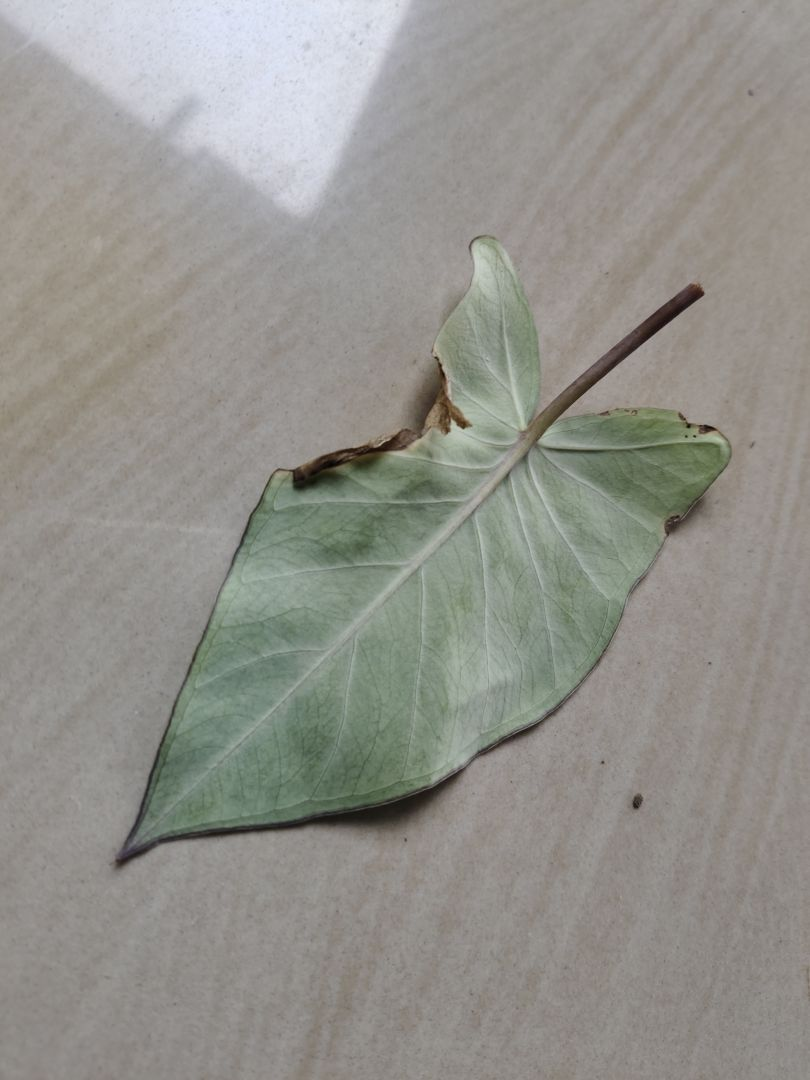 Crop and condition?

taro, leaf blight
